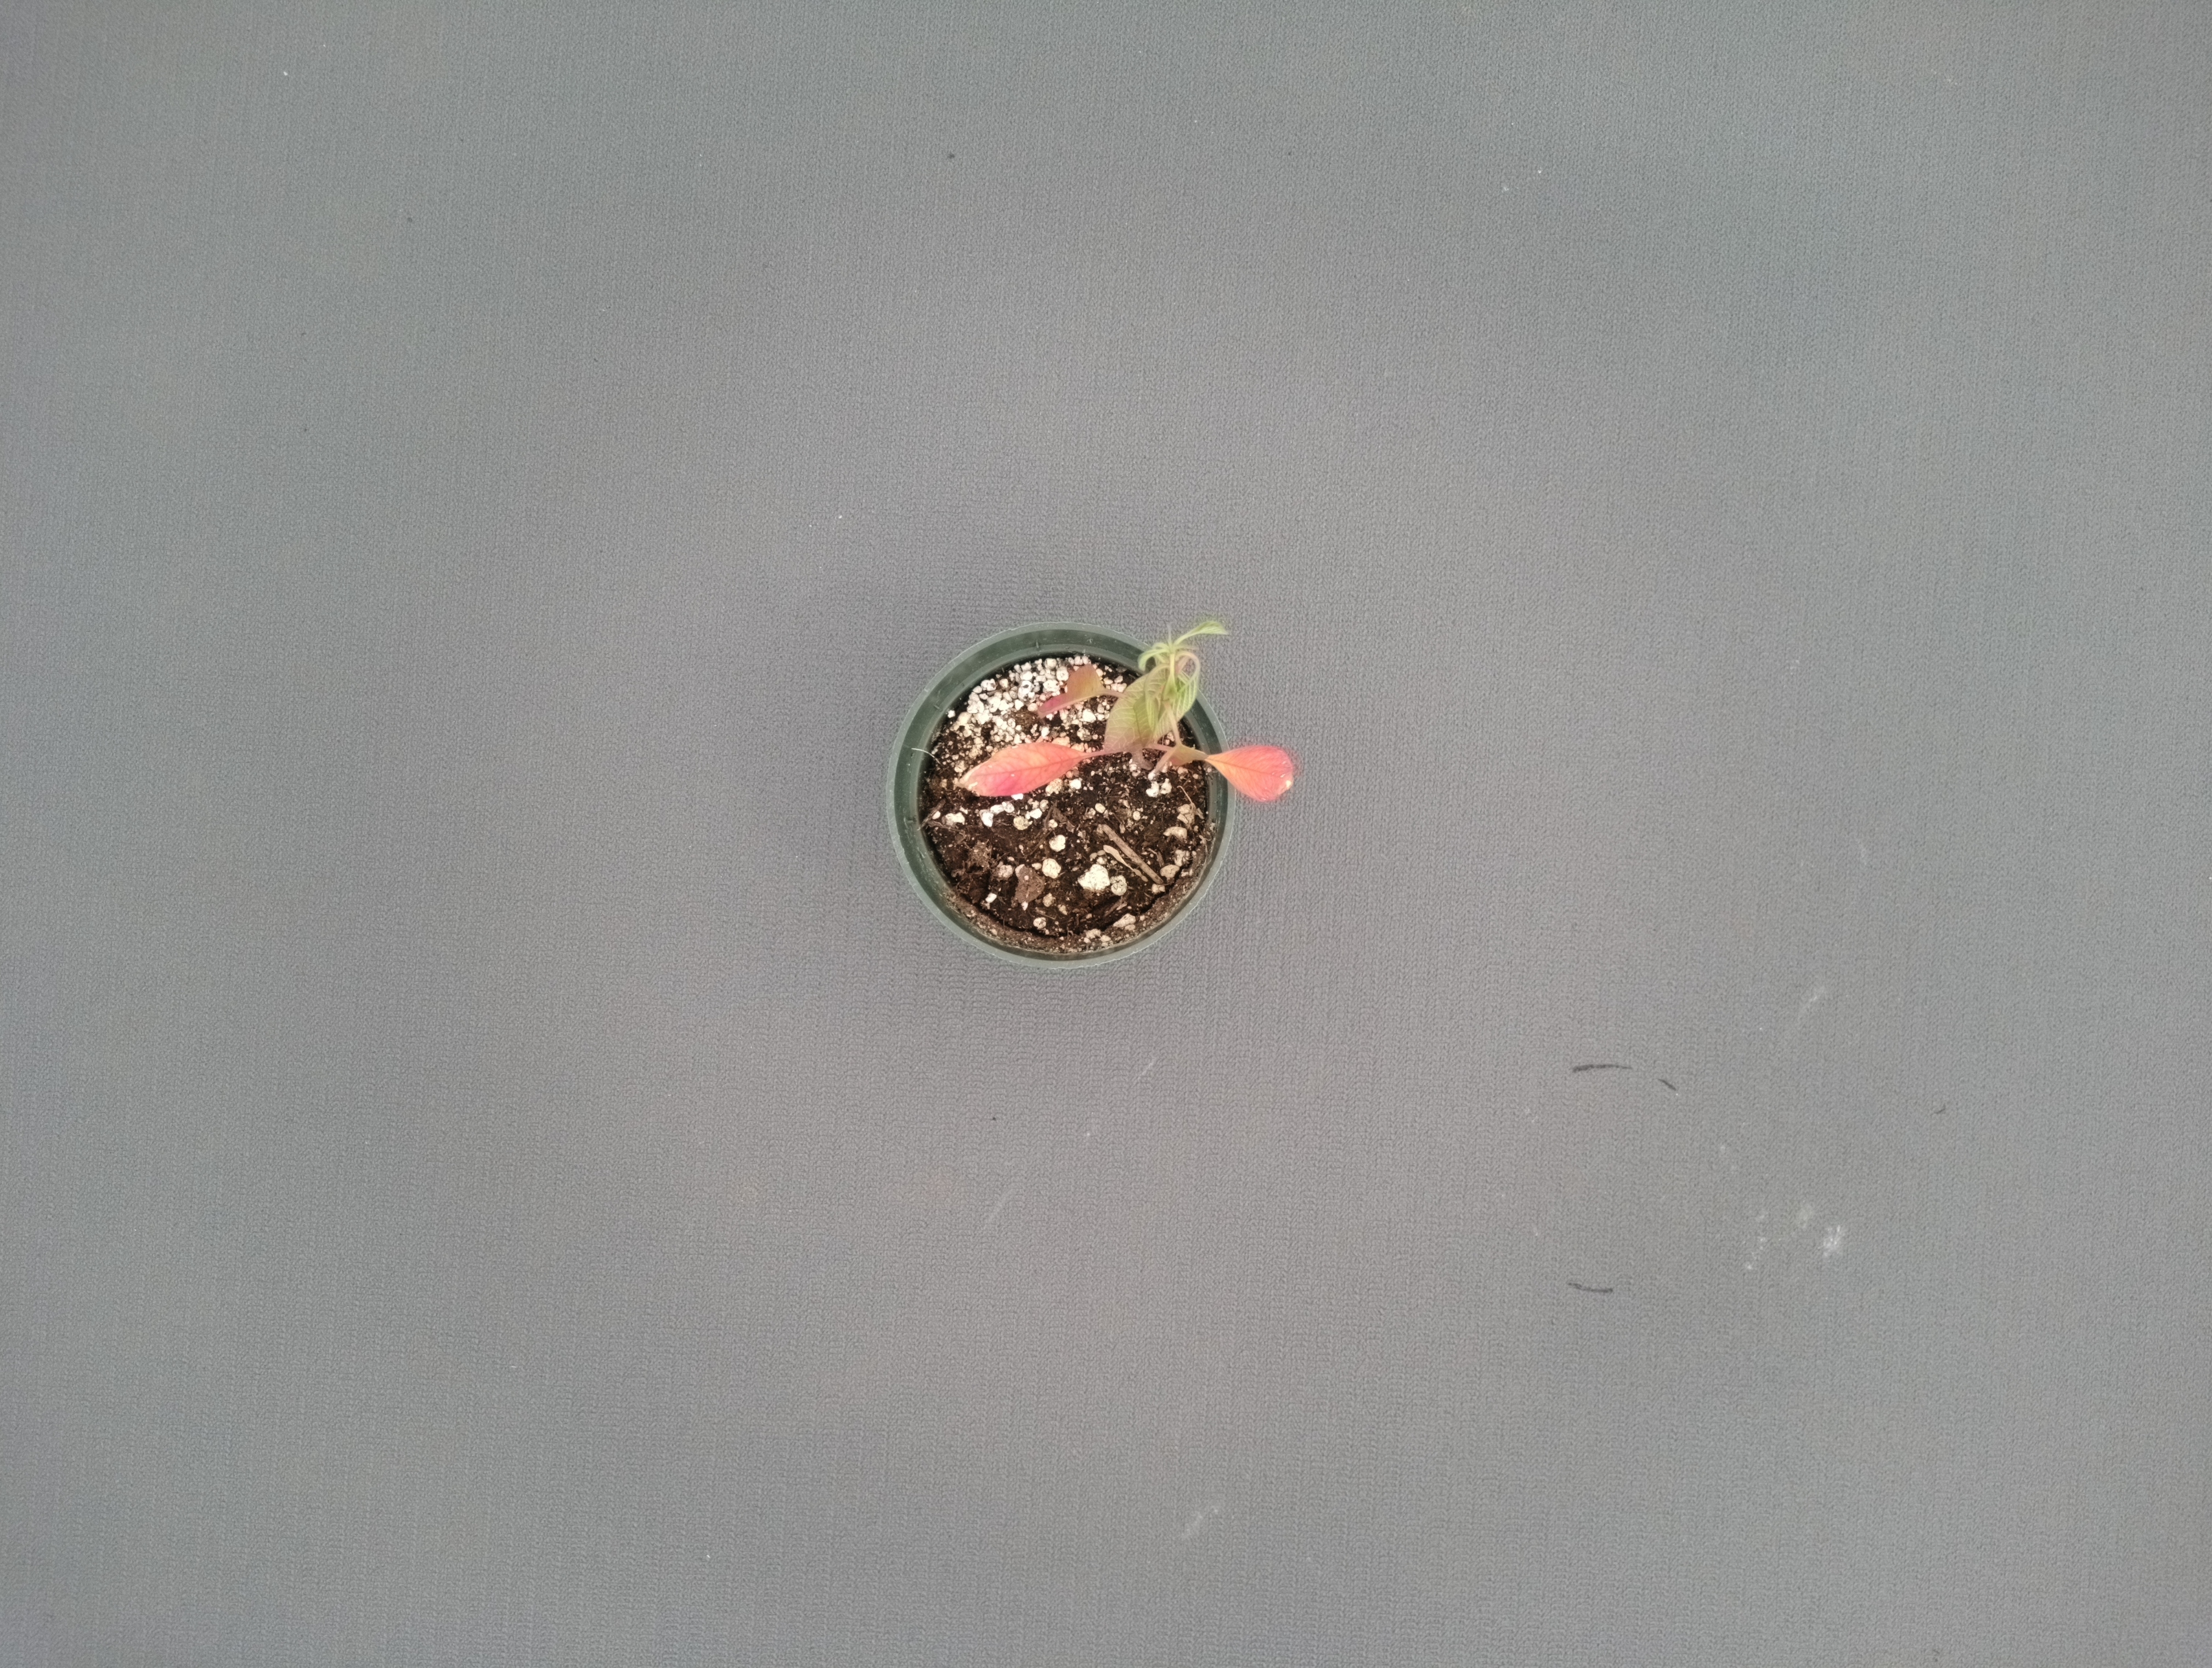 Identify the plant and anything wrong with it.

waterhemp, epinasty
